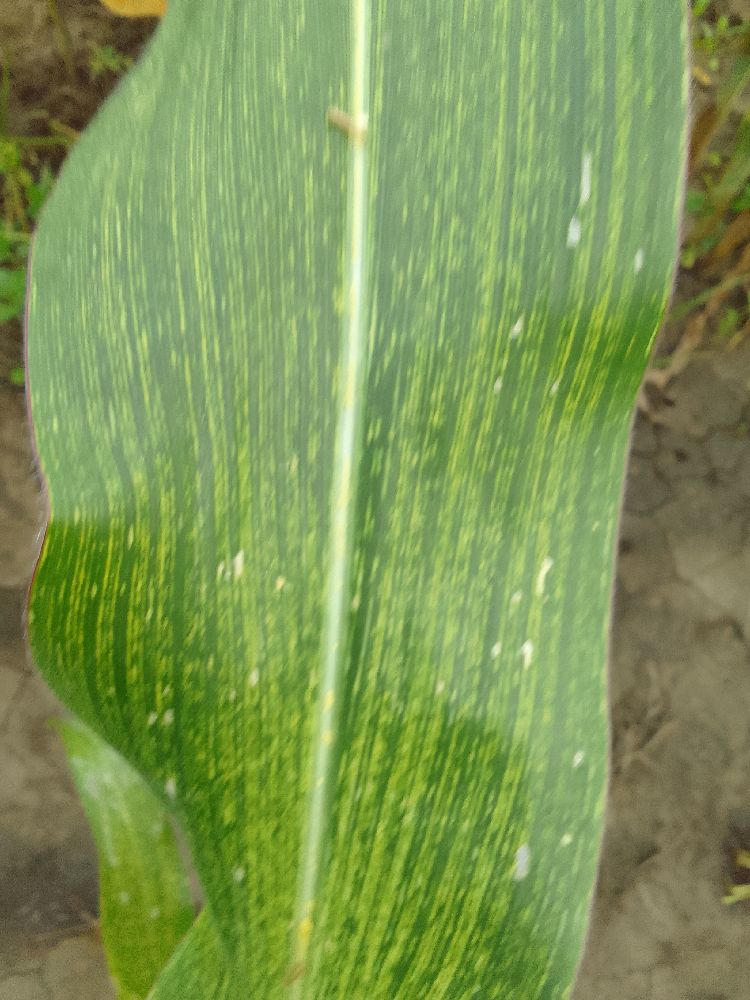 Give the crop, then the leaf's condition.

maize, maize streak virus
